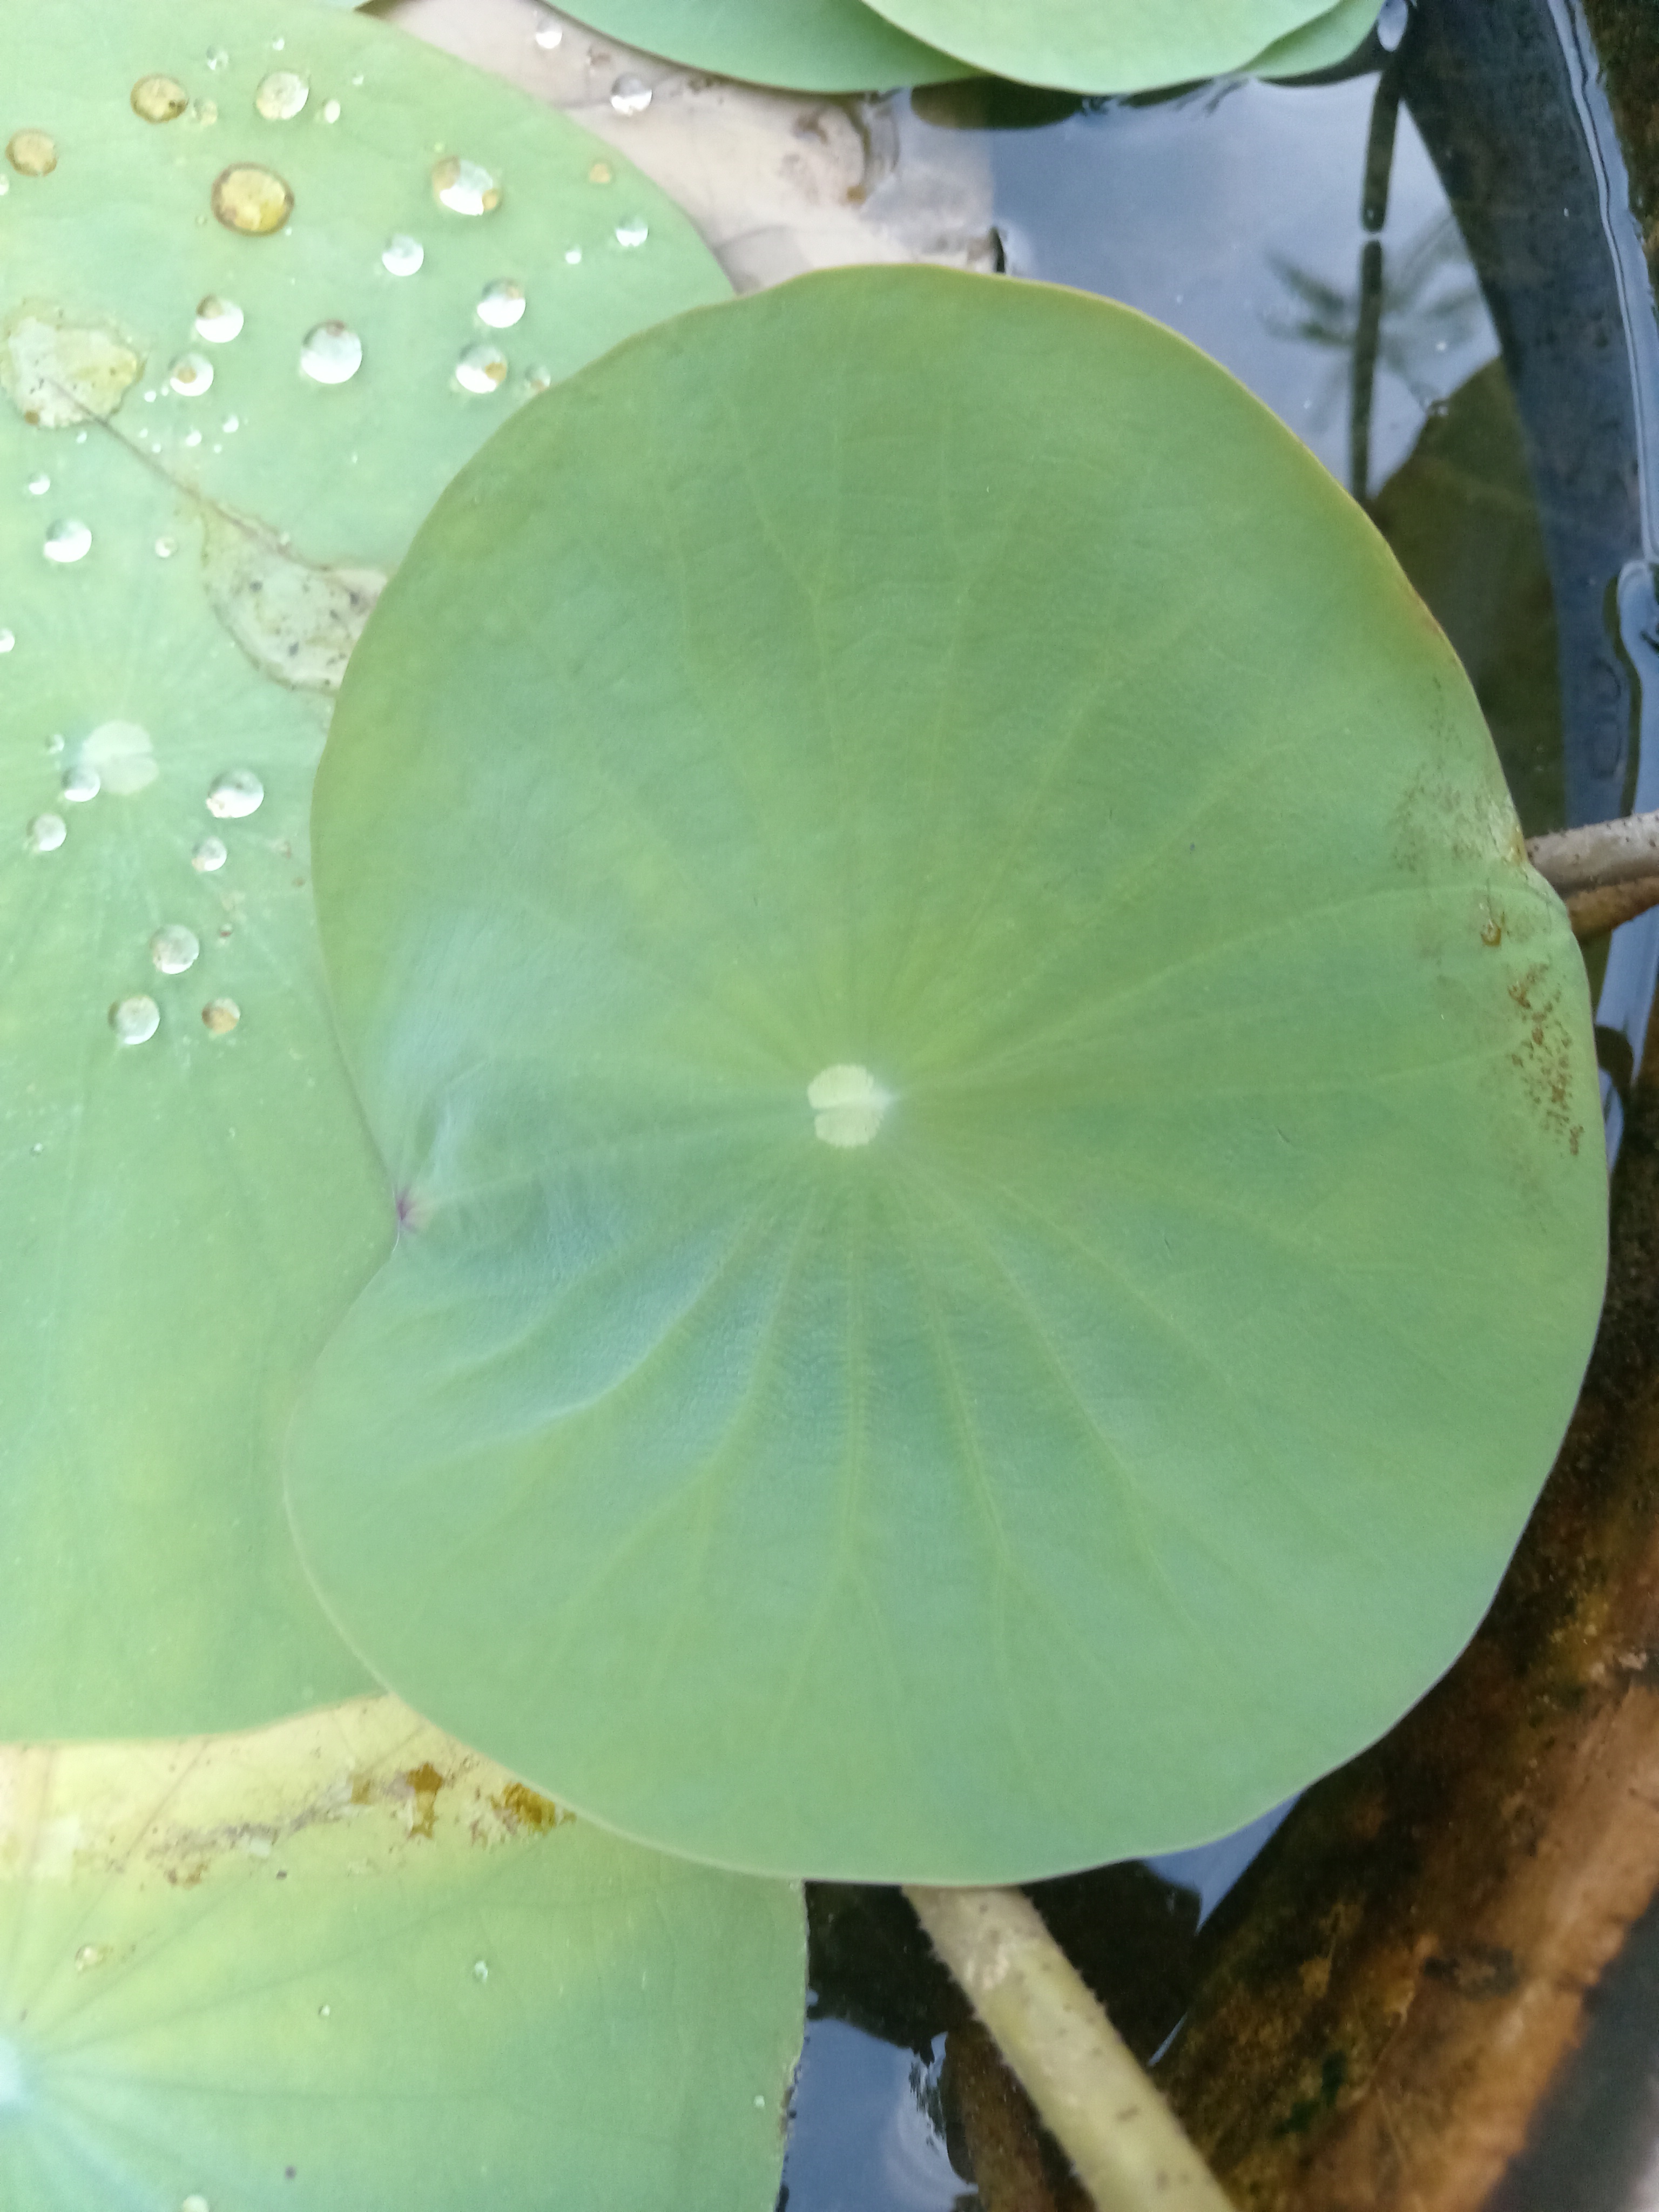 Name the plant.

lotus
